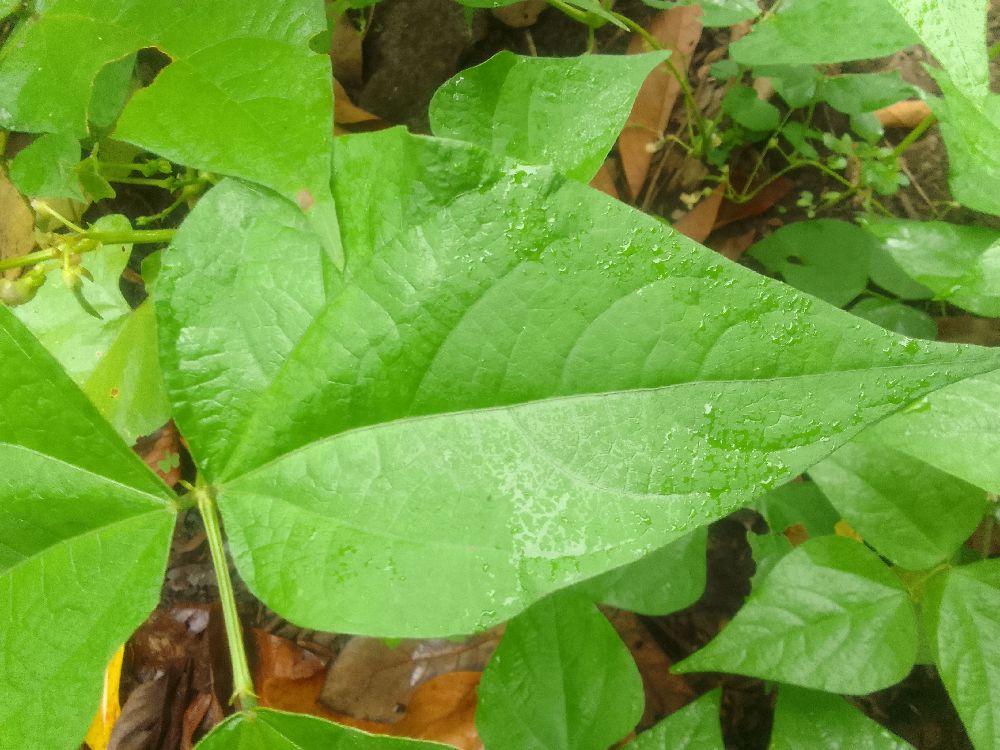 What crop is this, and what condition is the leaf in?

common bean, healthy
